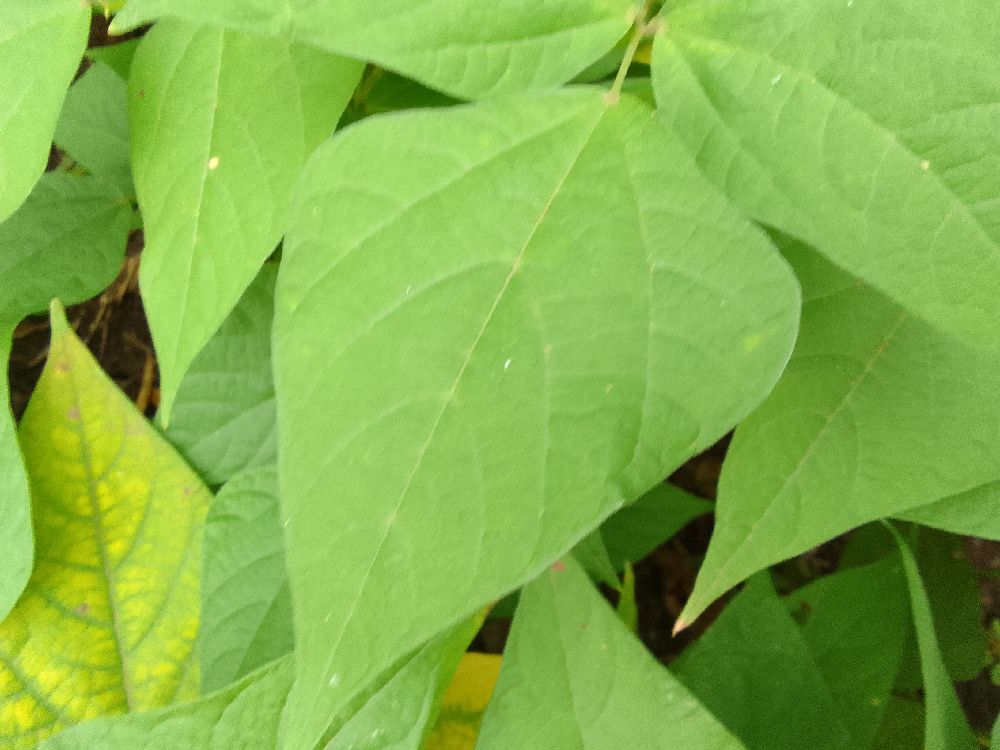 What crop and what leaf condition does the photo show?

common bean, healthy
